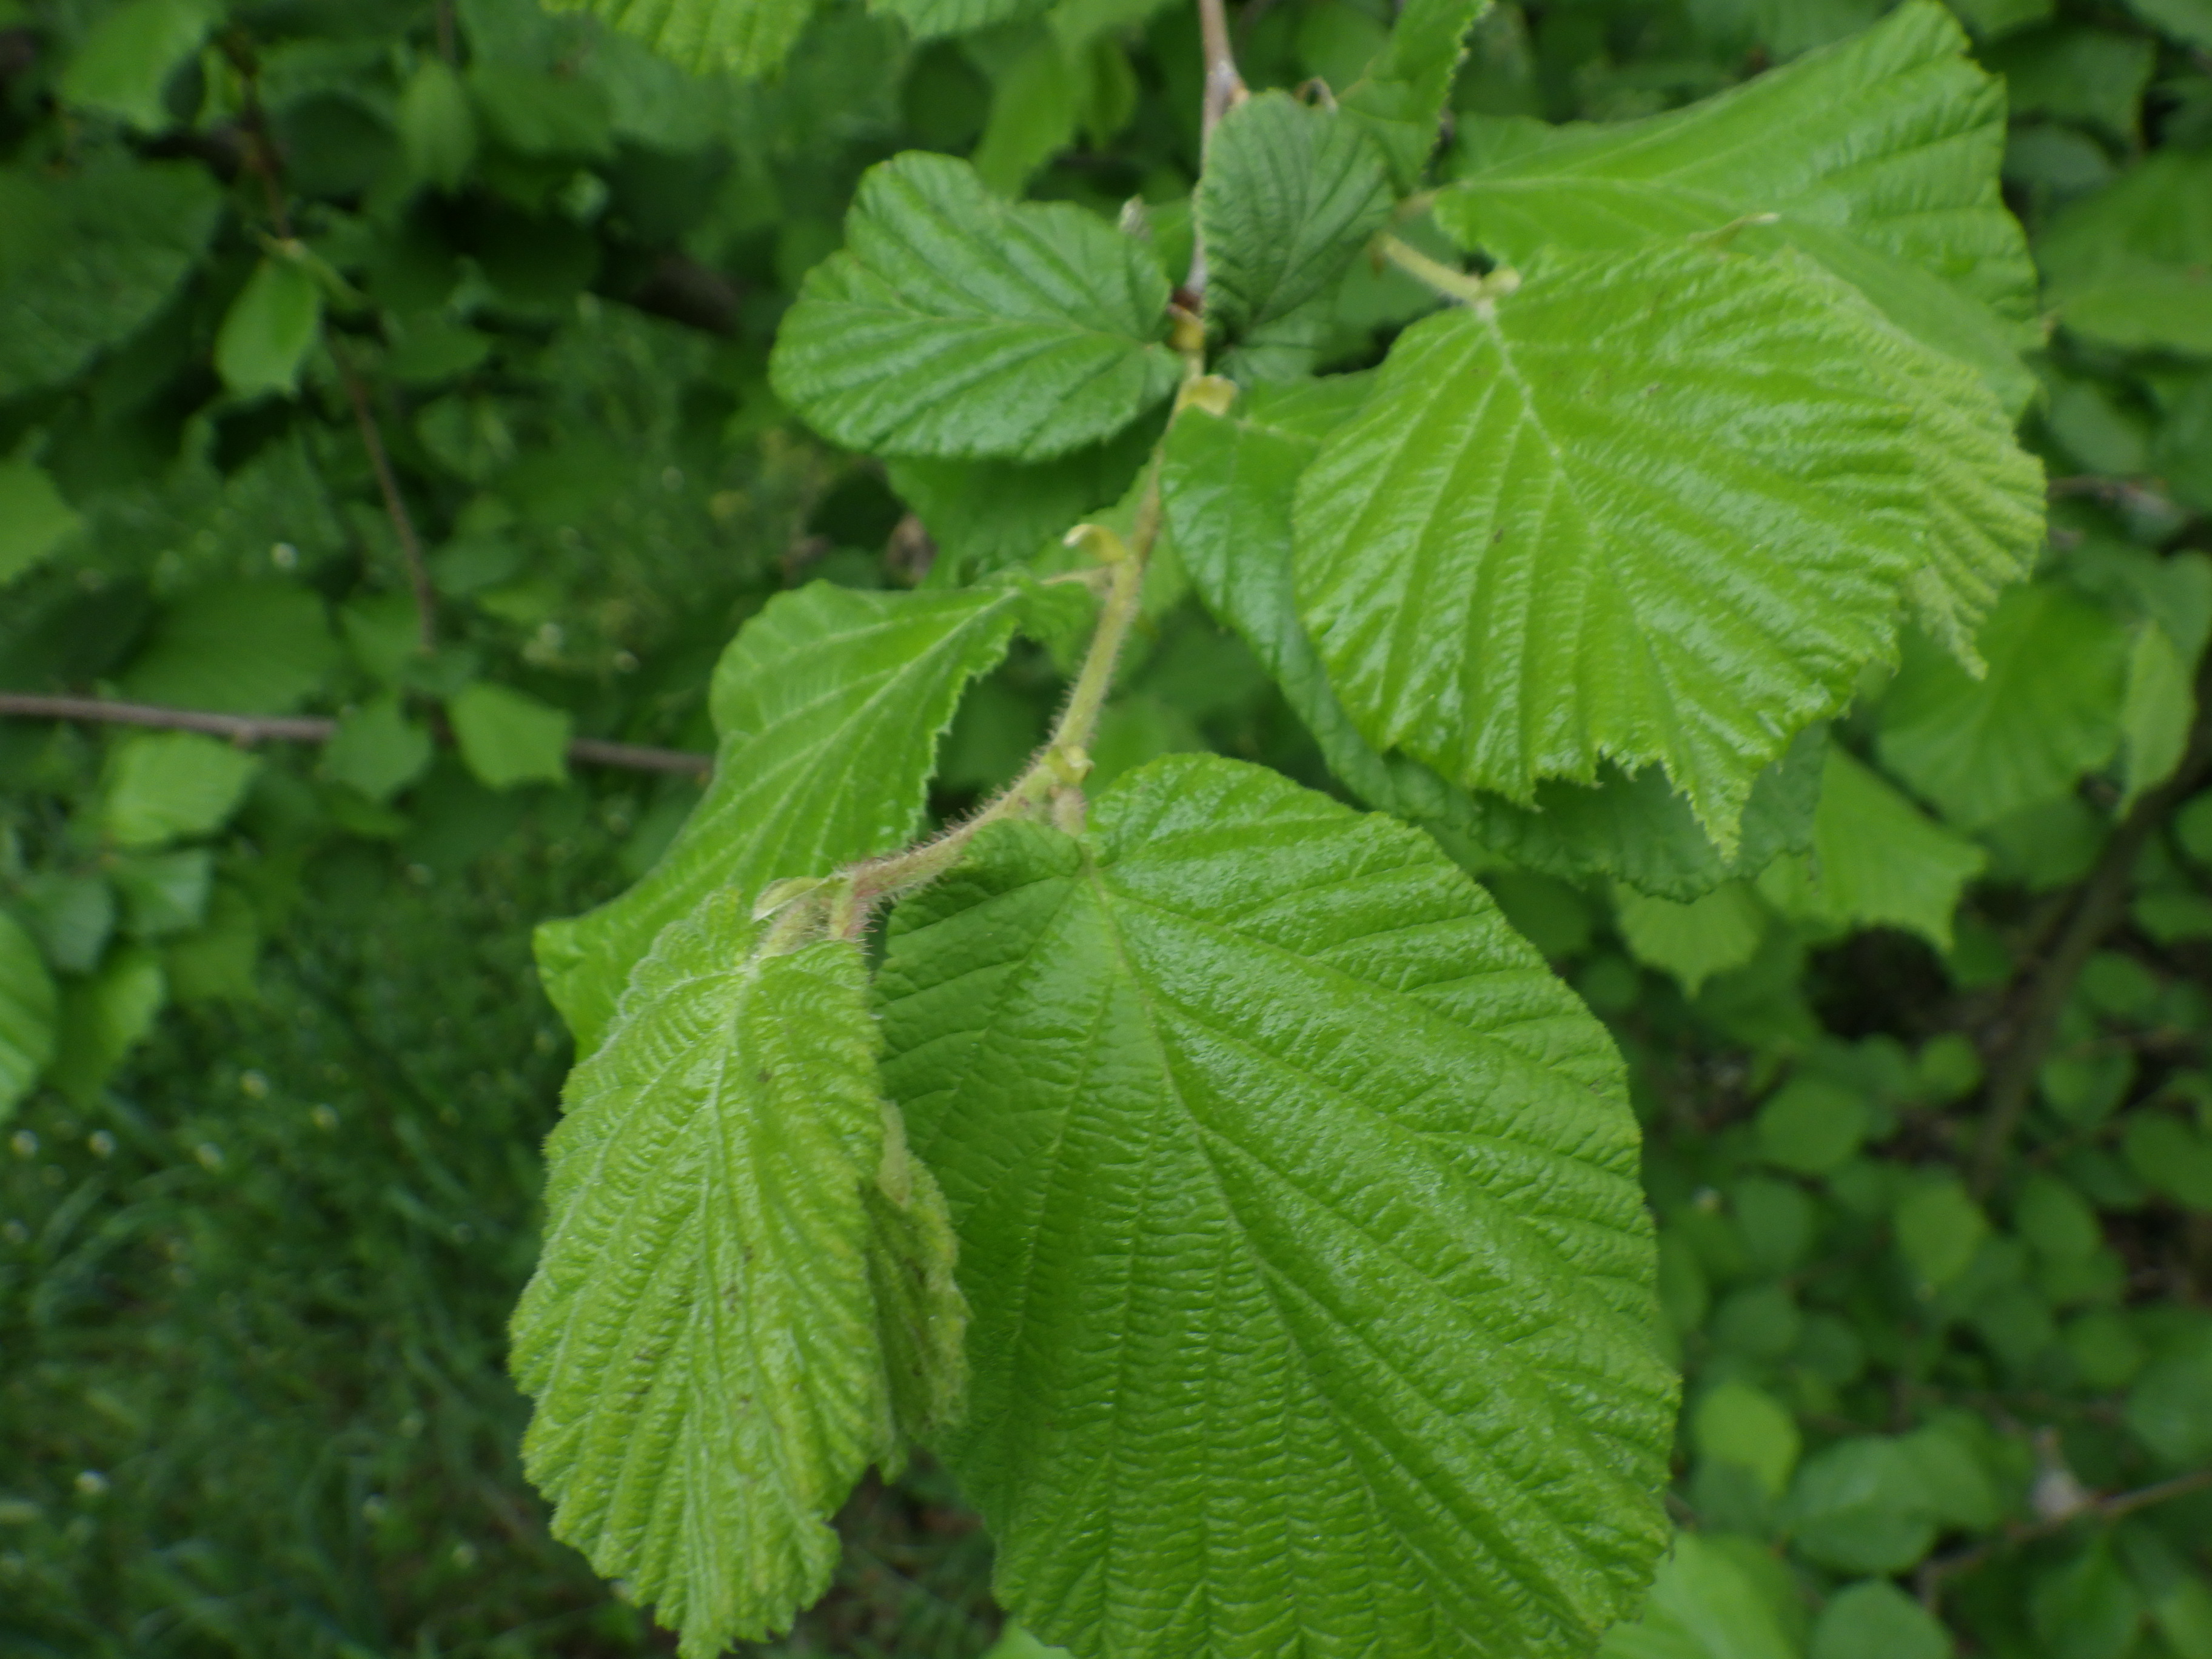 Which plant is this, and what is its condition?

hazel, healthy
